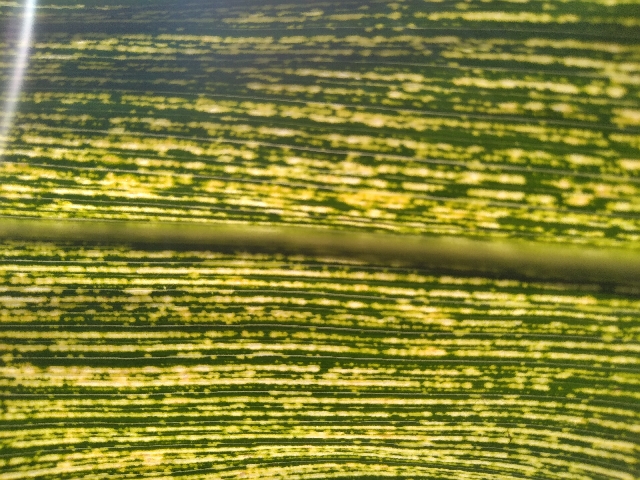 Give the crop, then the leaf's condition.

maize, maize streak virus
